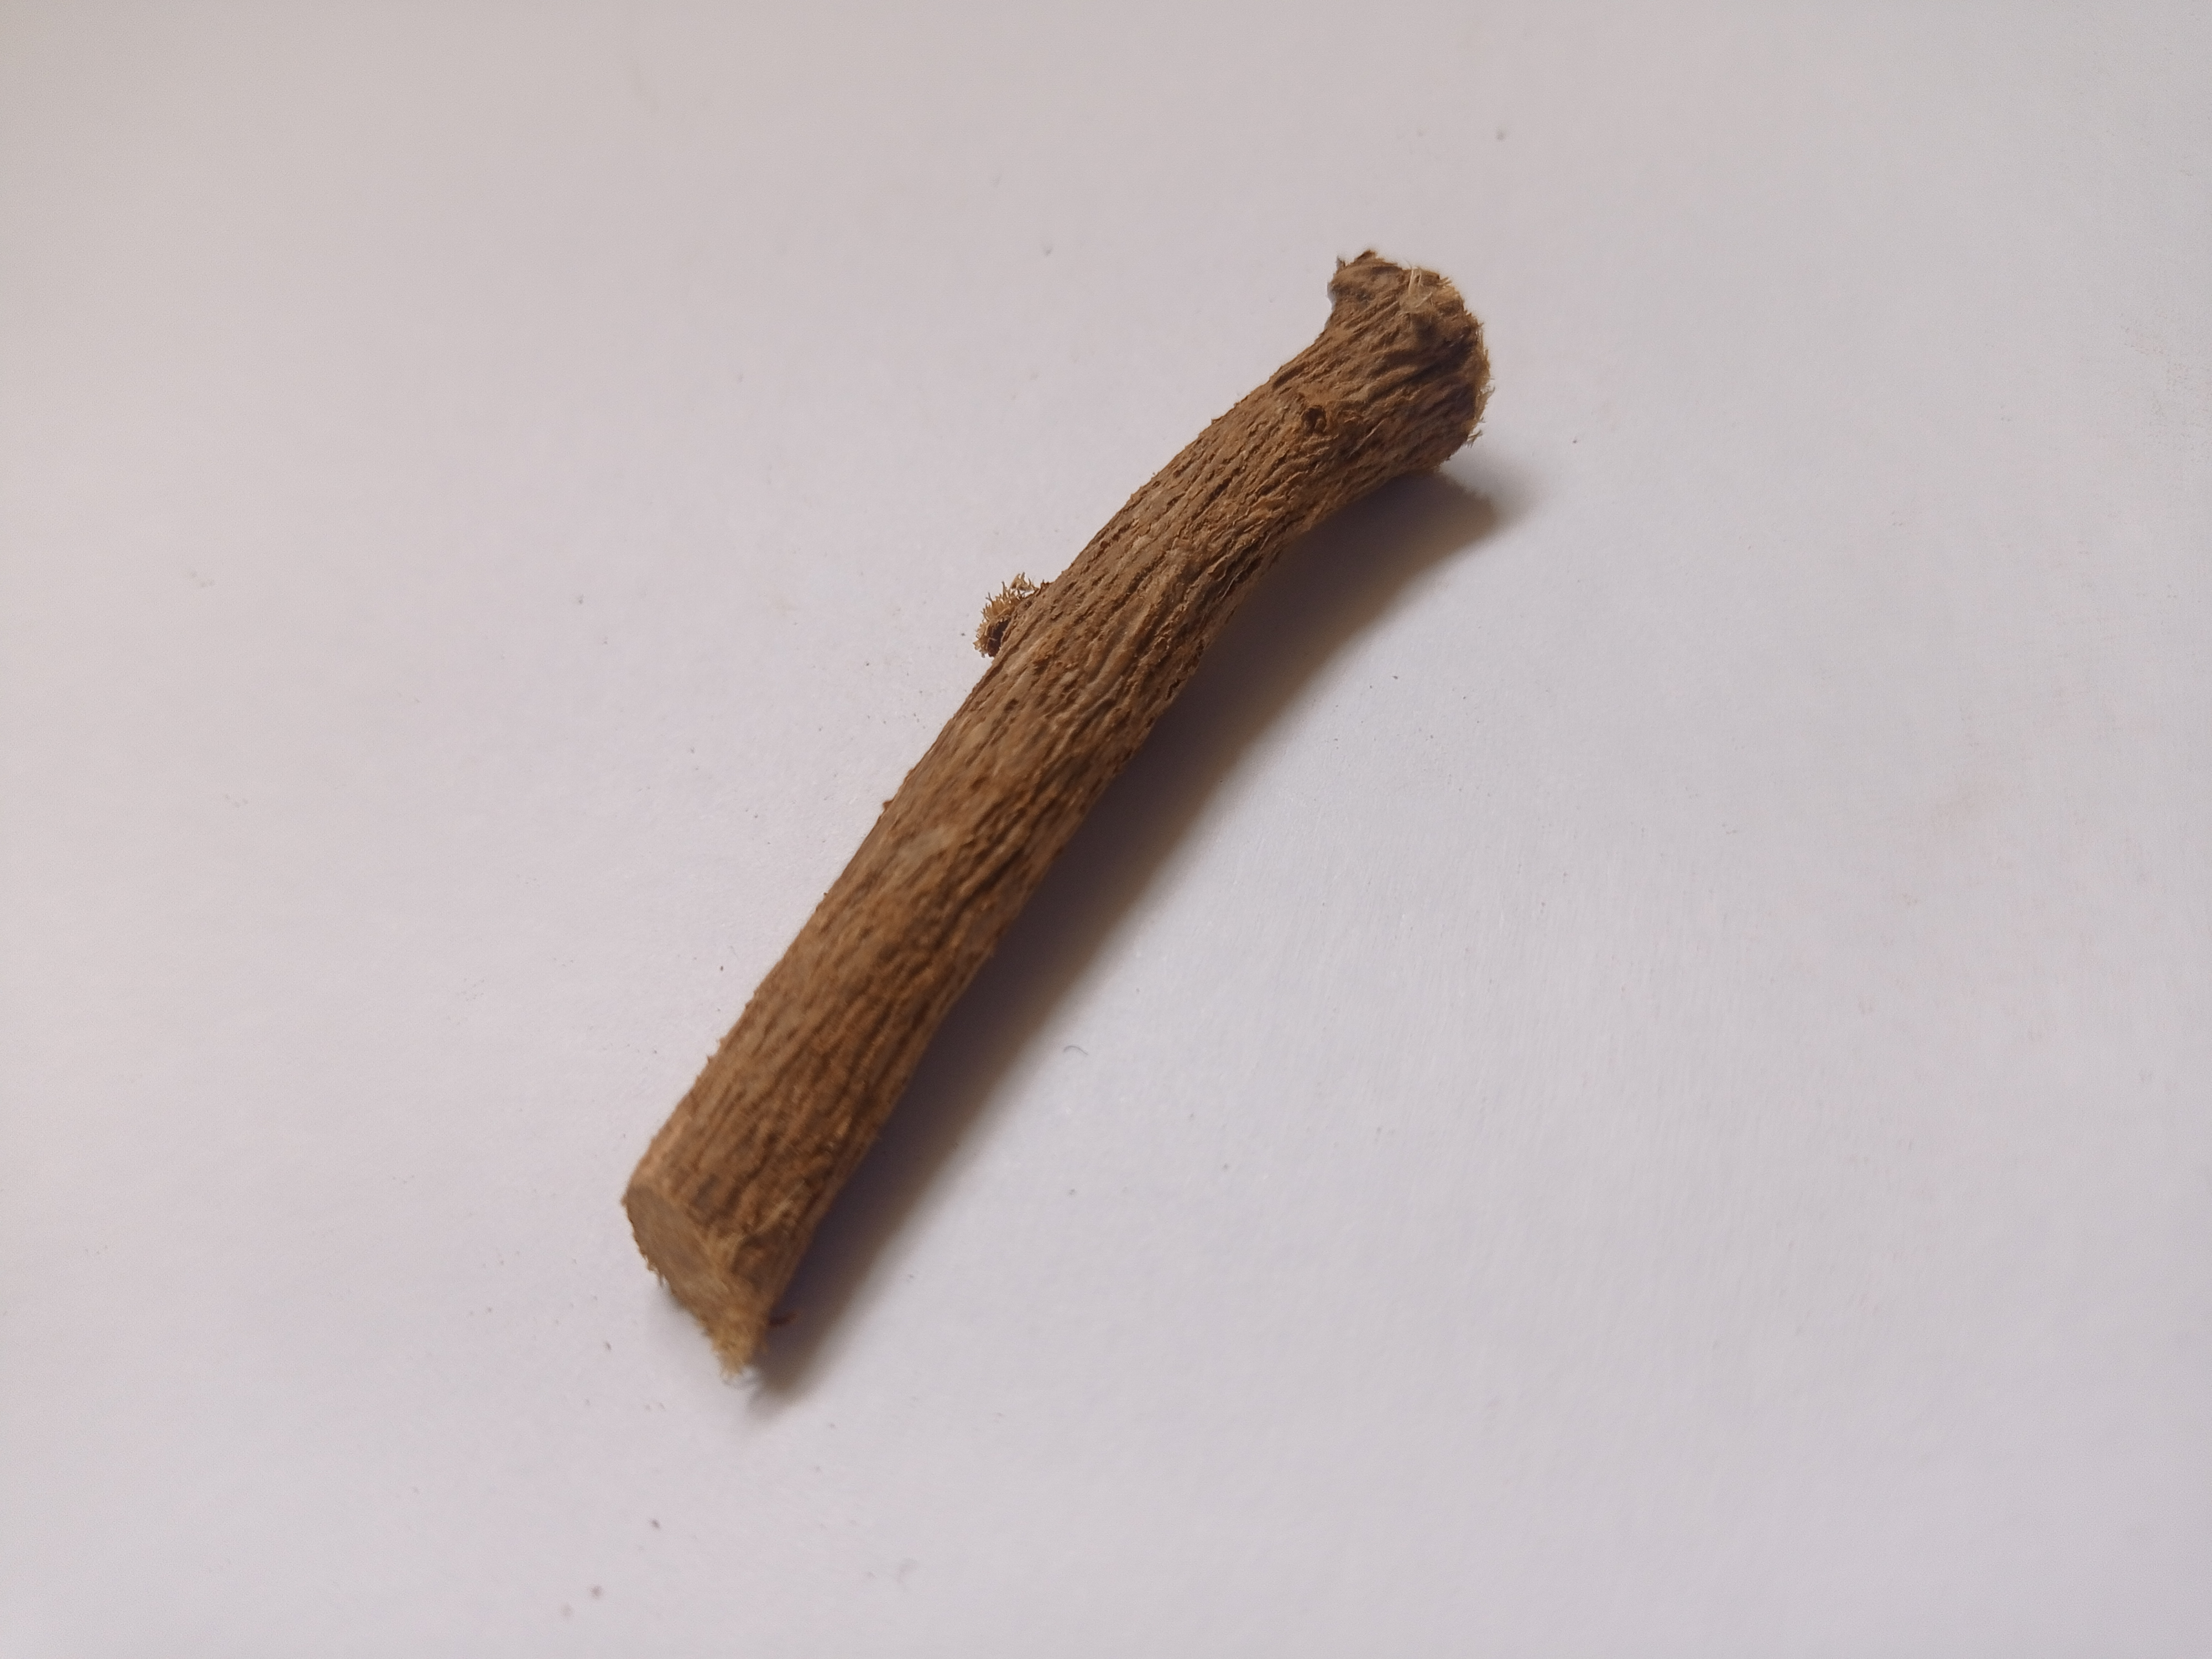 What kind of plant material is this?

jesthamadh
